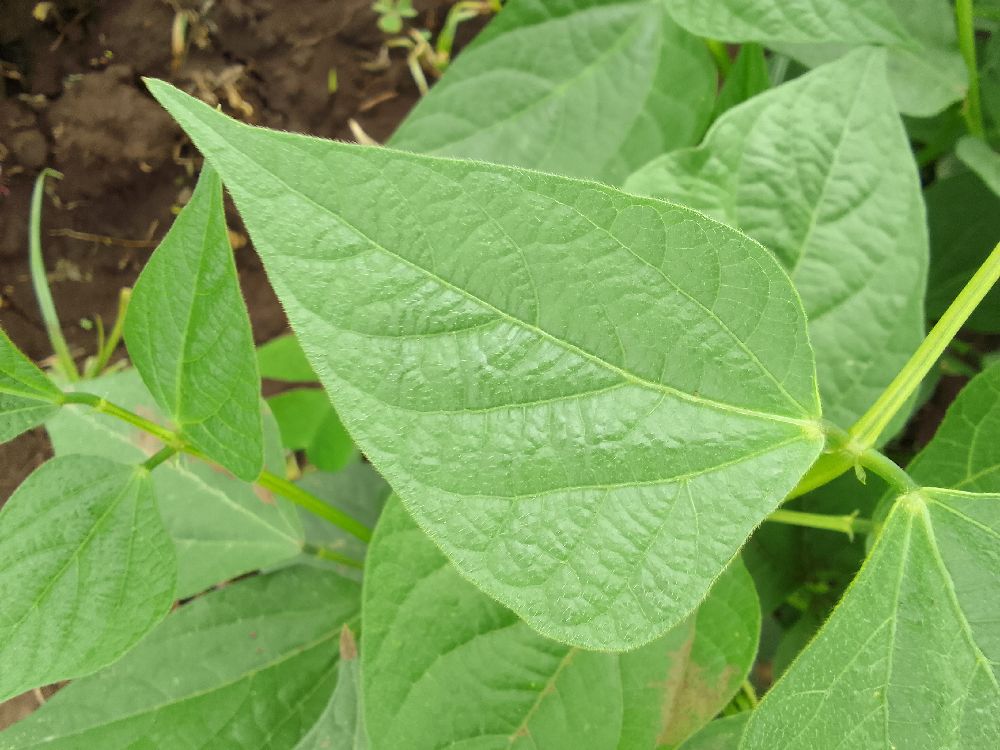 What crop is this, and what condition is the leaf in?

common bean, healthy
